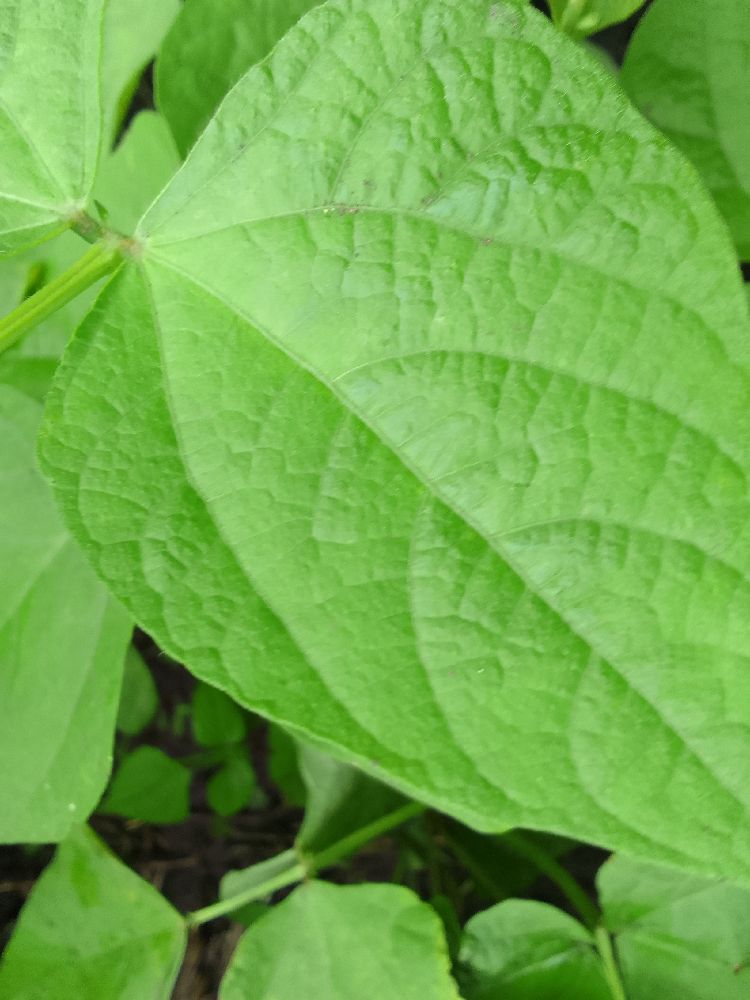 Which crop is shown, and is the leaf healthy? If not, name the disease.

common bean, healthy
